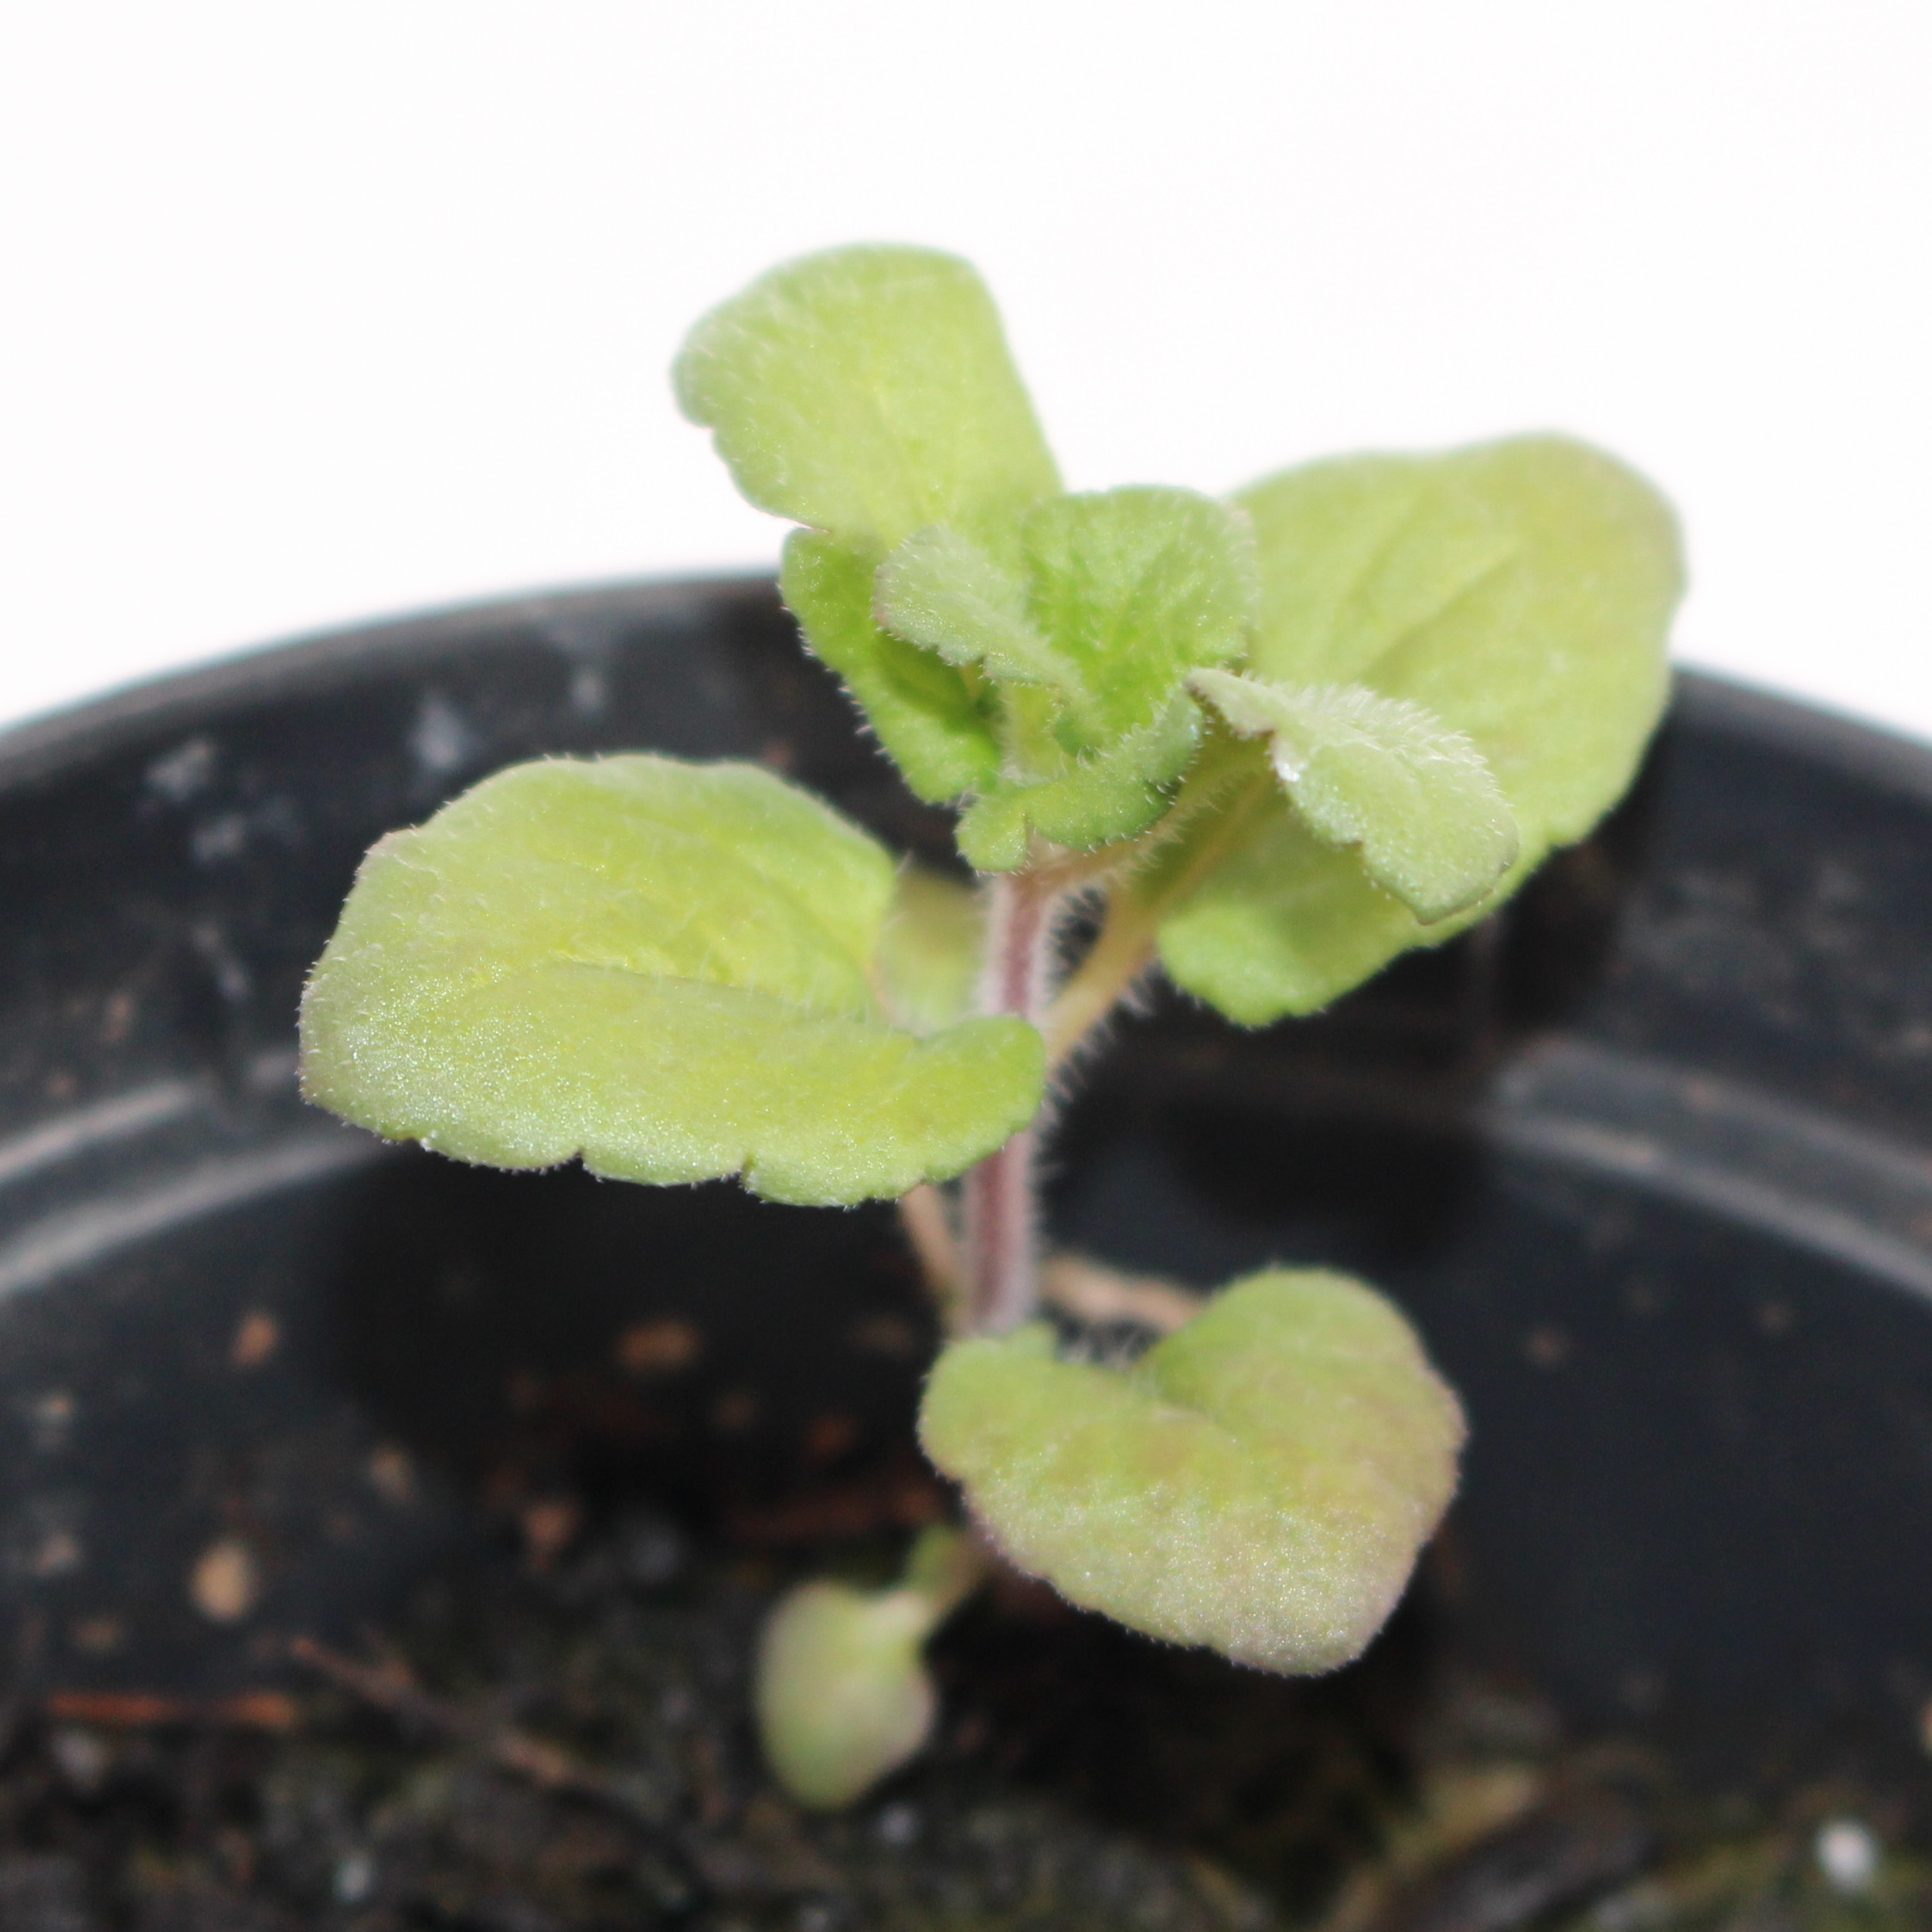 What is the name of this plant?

Veronica persica
